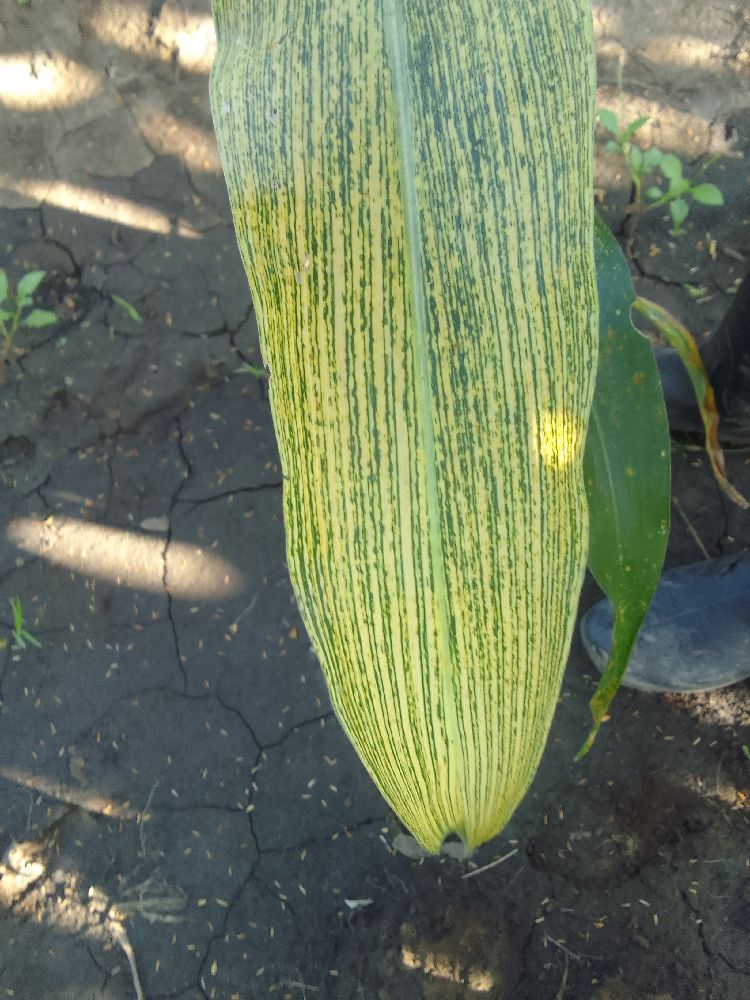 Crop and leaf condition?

maize, maize streak virus
